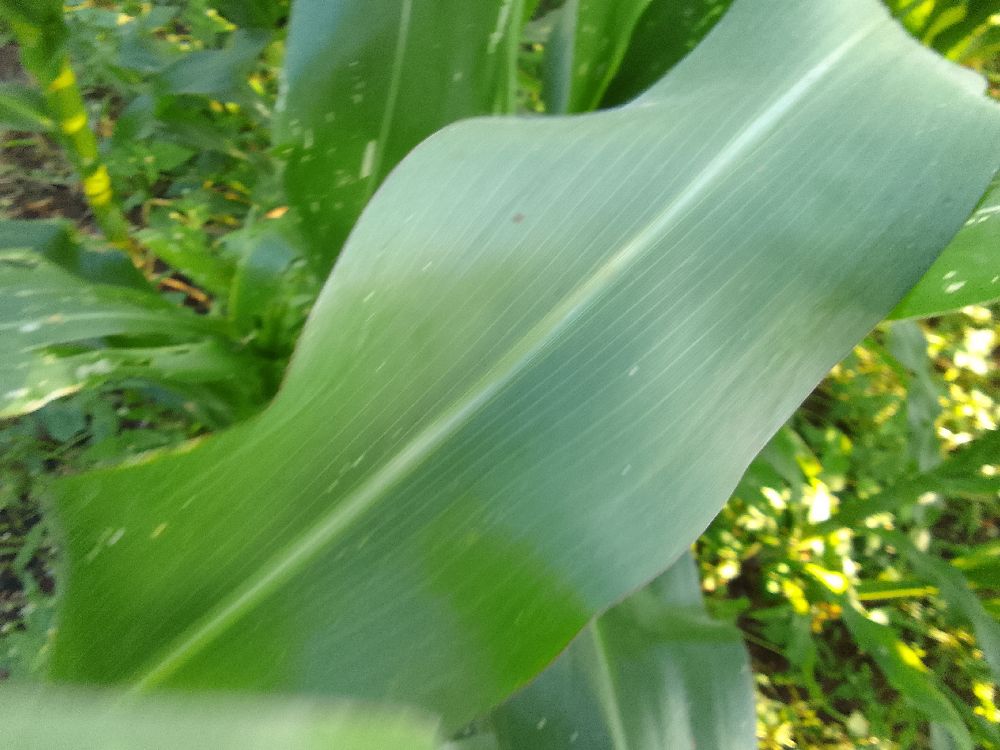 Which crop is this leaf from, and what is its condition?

maize, healthy
